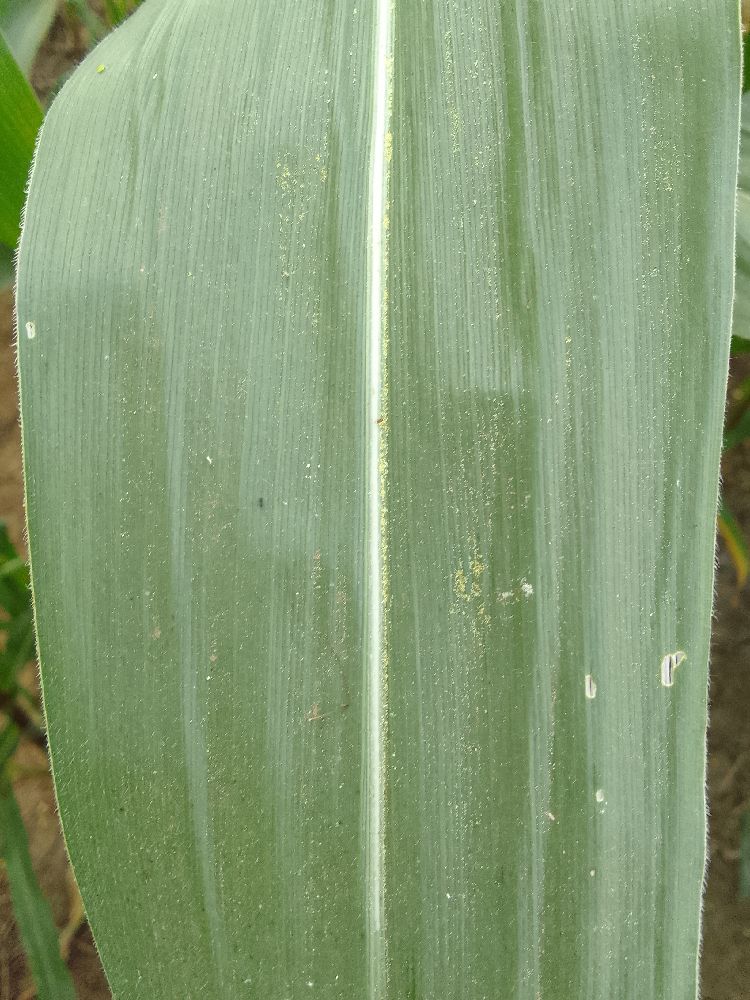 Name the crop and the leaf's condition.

maize, healthy
